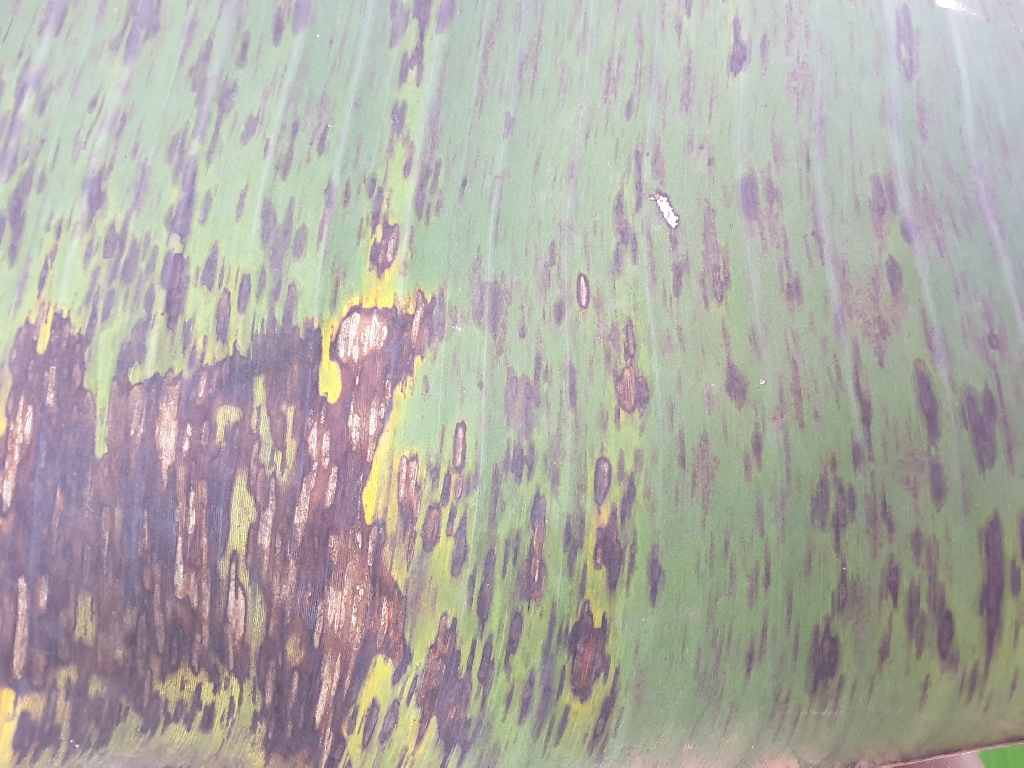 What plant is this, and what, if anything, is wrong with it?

banana, black sigatoka
